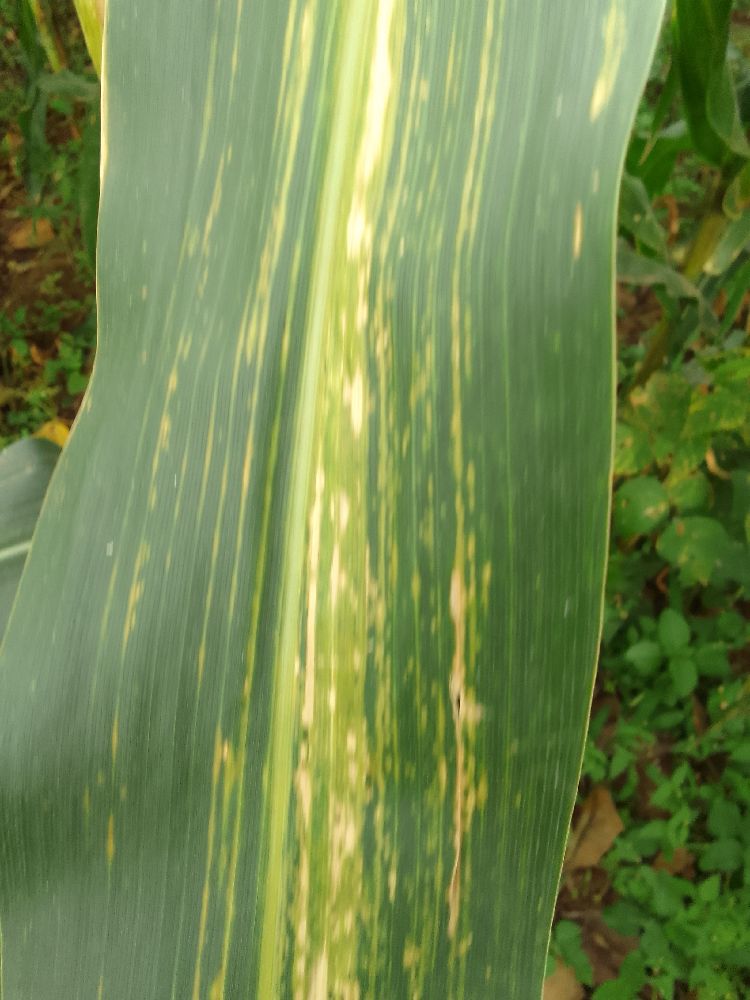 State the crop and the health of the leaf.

maize, maize lethal necrosis
